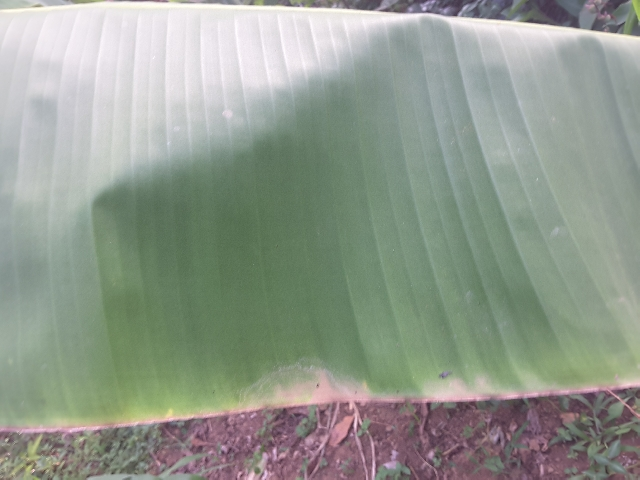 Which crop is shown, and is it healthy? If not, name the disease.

banana, healthy
